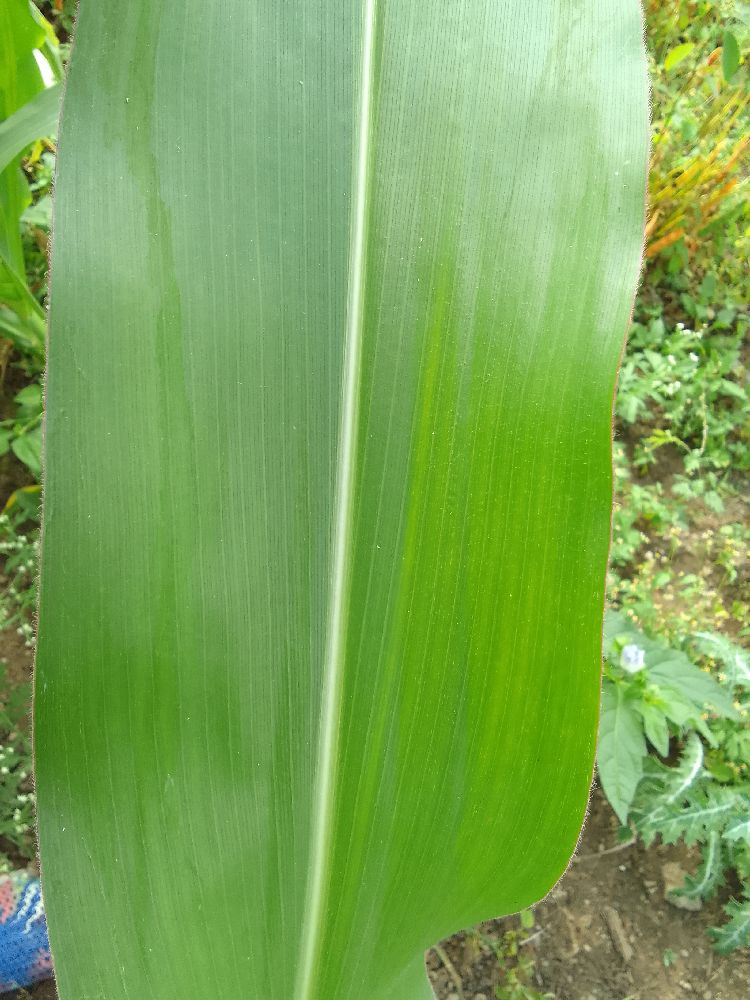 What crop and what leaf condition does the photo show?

maize, healthy
